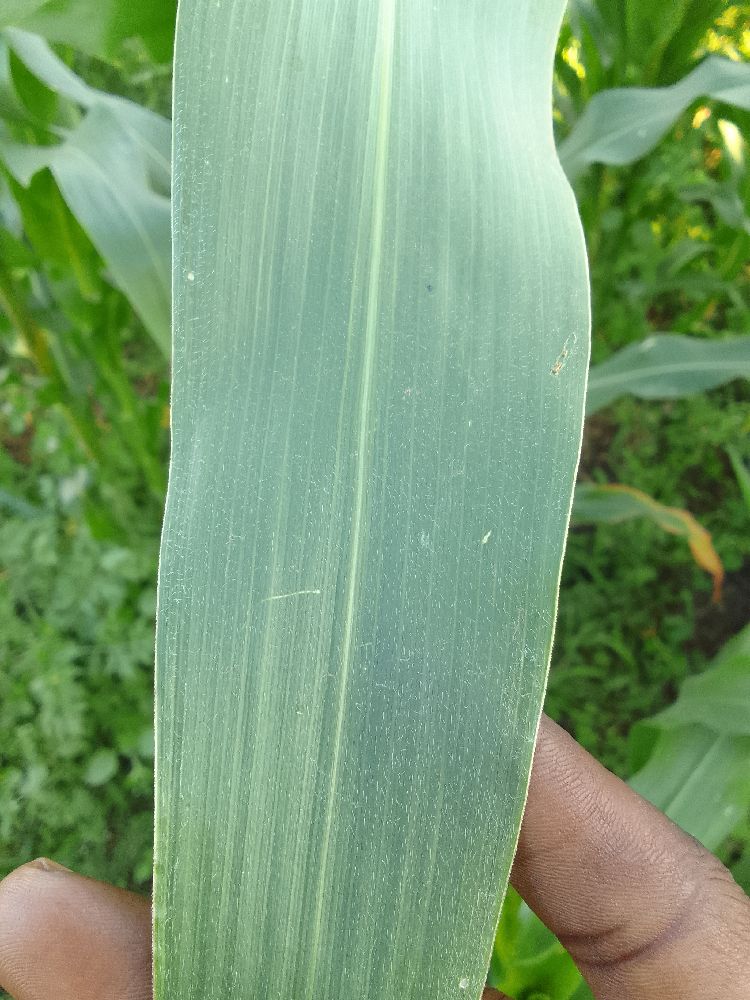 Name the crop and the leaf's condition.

maize, healthy
